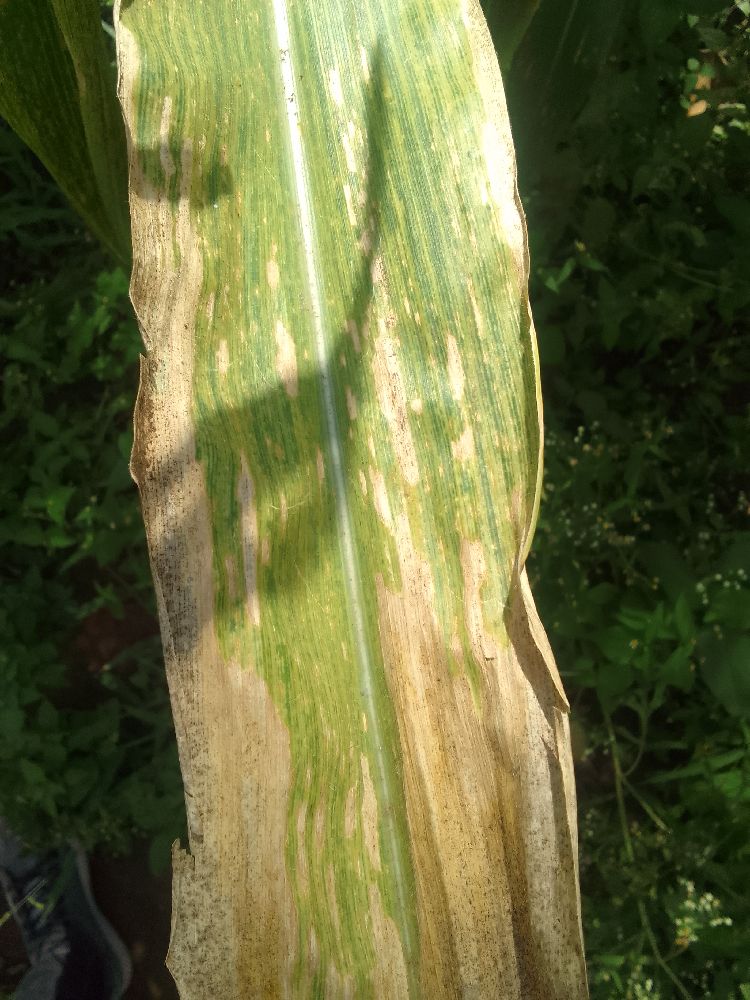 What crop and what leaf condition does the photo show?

maize, maize lethal necrosis
